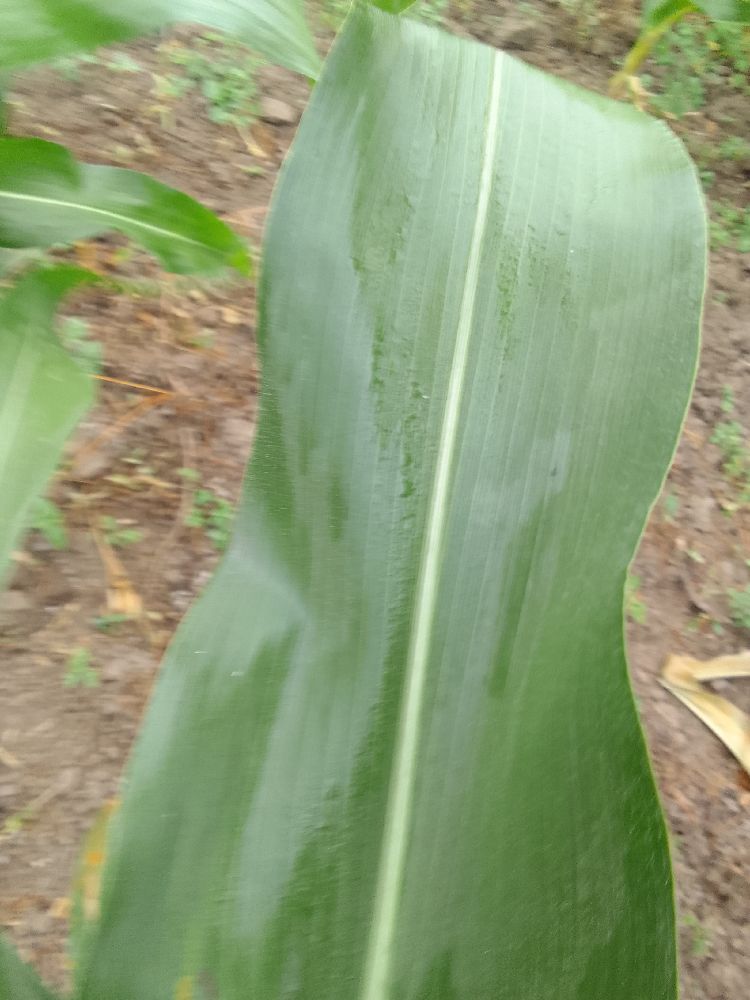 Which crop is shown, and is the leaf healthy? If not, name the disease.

maize, healthy
